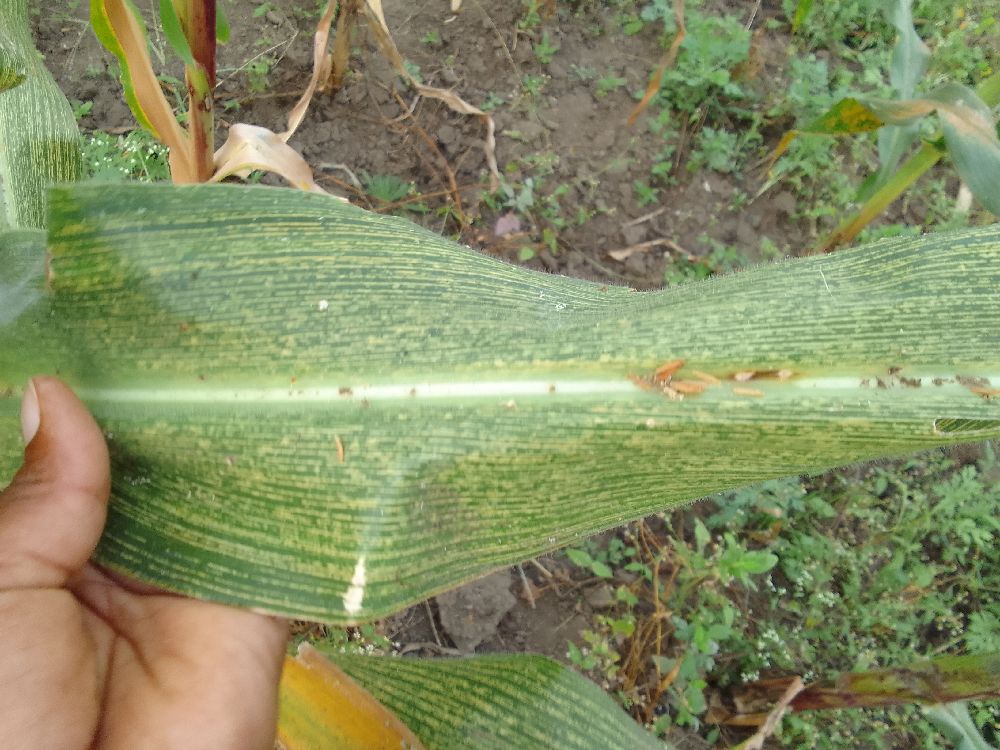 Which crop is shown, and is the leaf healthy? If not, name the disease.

maize, maize streak virus
